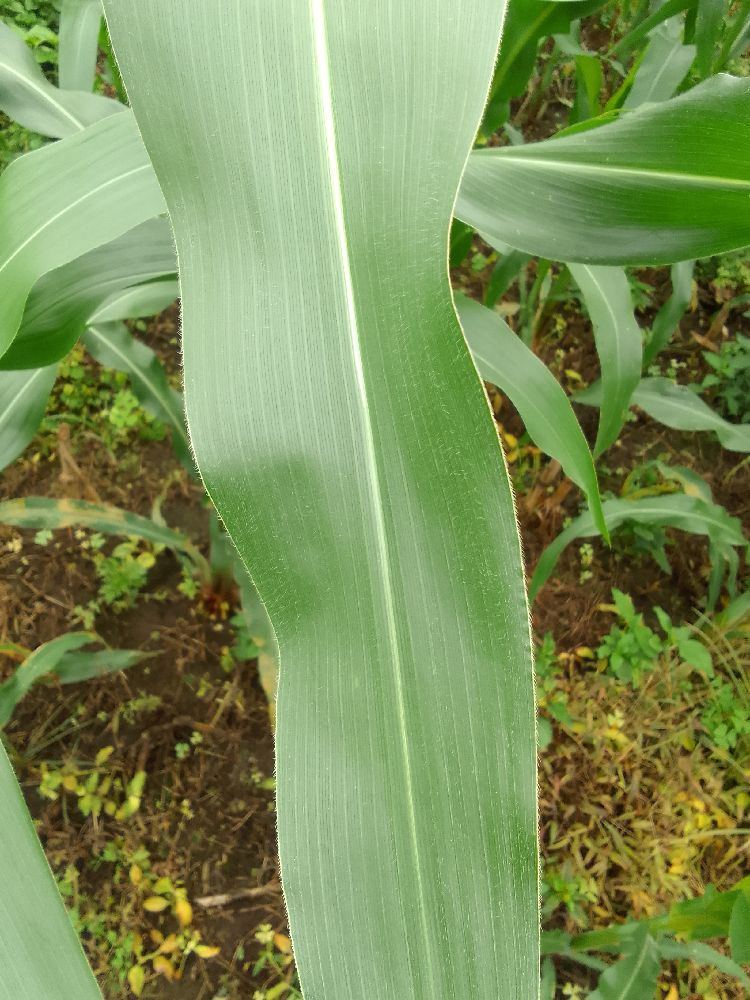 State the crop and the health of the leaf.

maize, healthy
